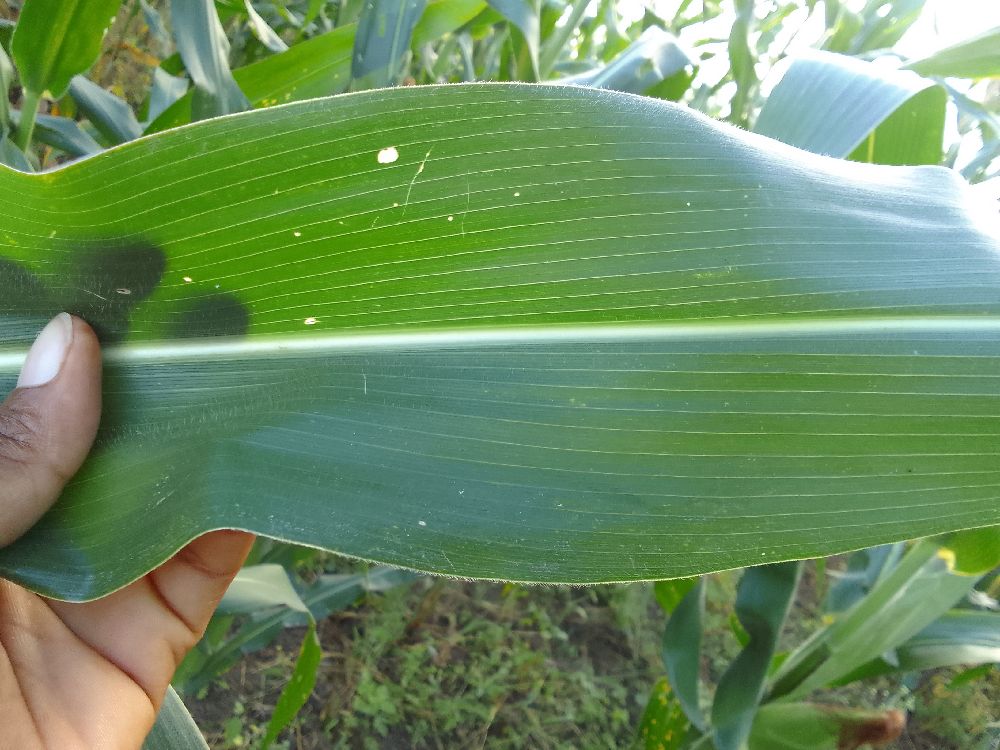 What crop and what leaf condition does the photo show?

maize, healthy
